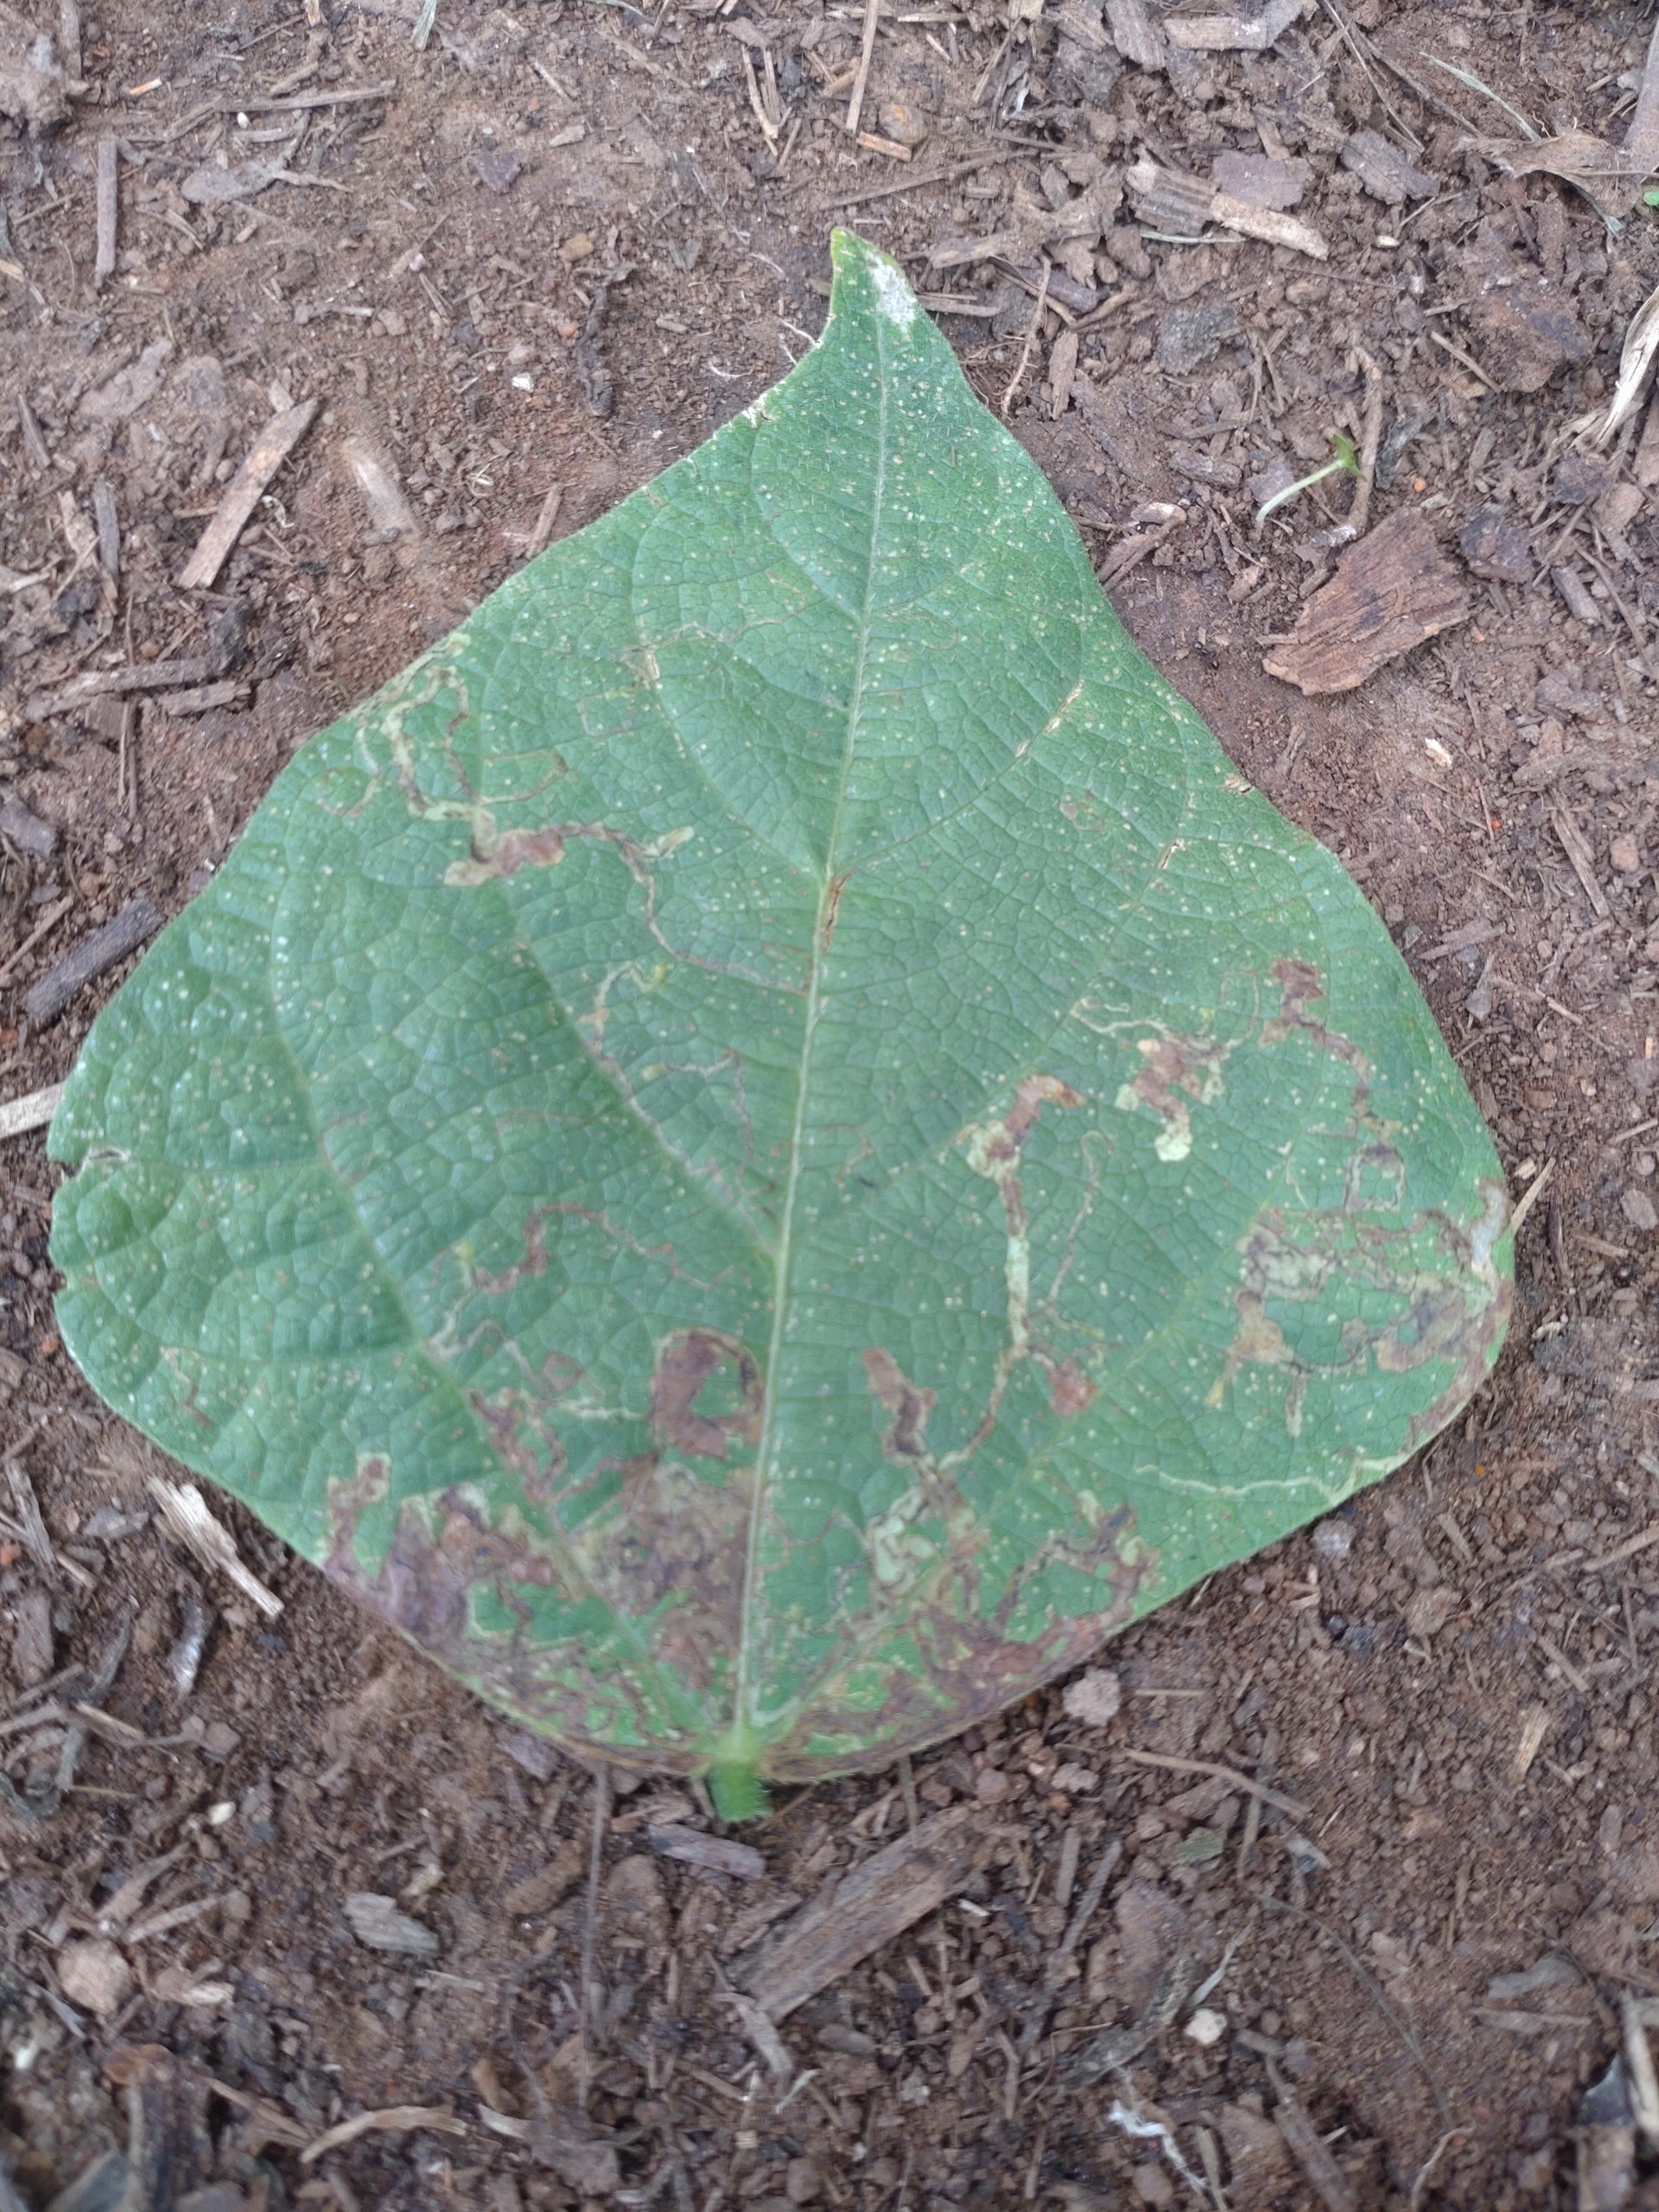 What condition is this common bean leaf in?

anthracnose
